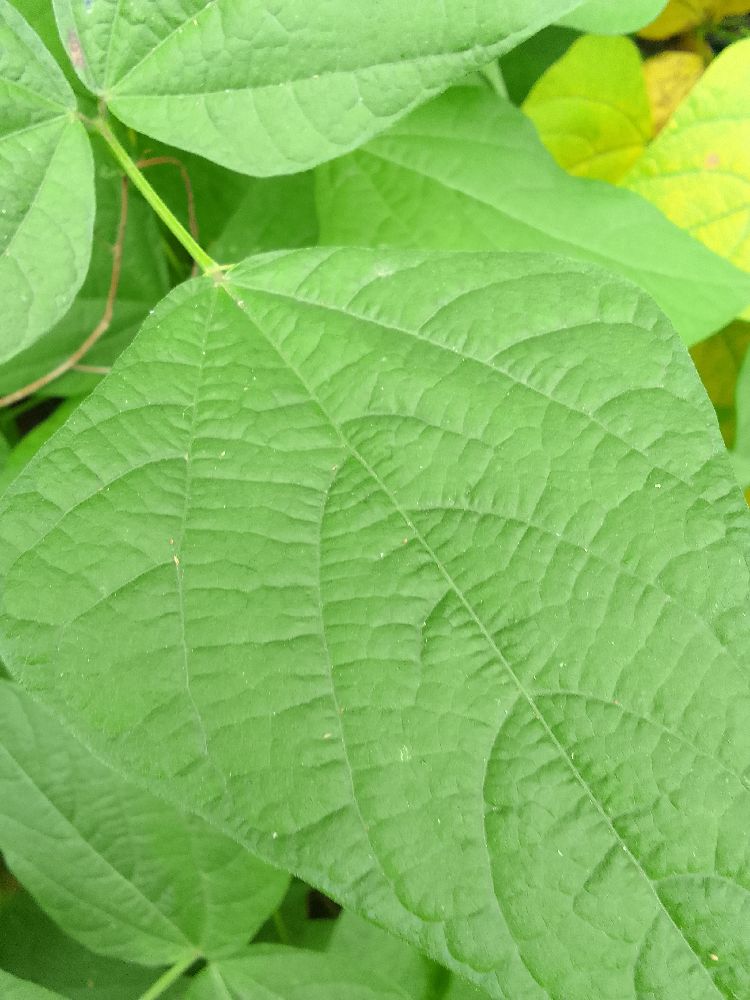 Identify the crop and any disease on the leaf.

common bean, healthy
